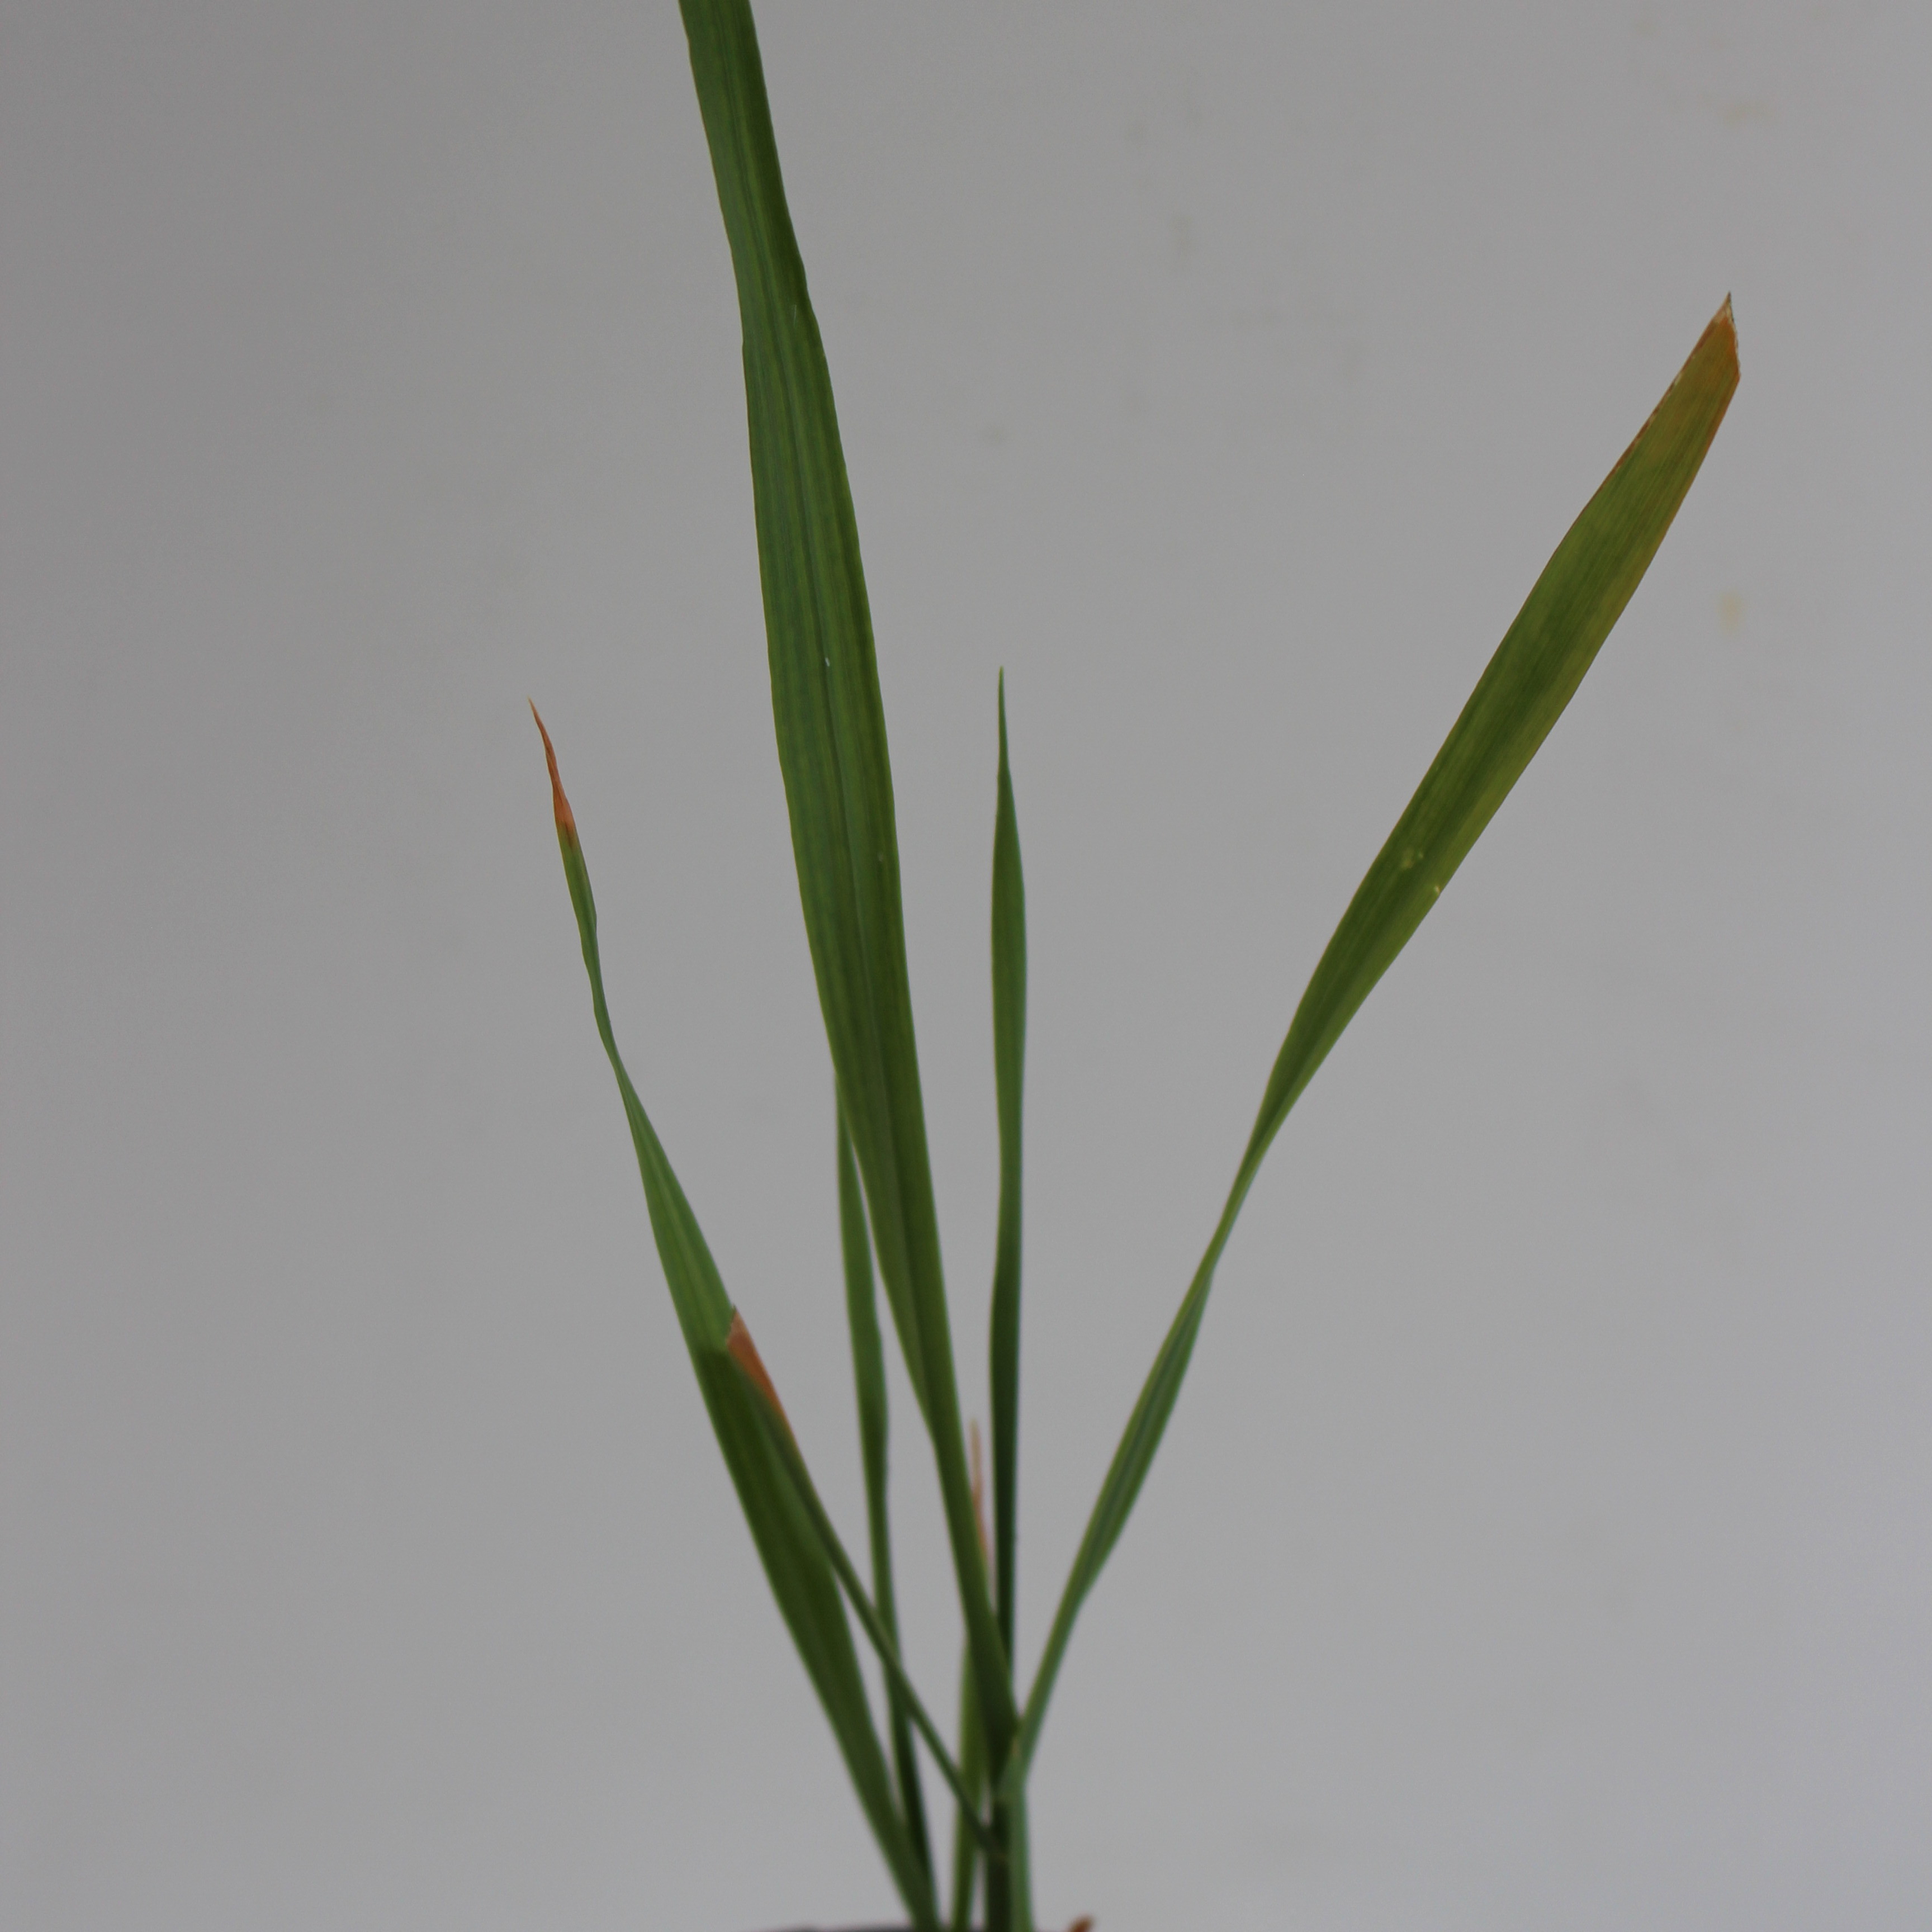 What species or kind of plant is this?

Avena sterilis
